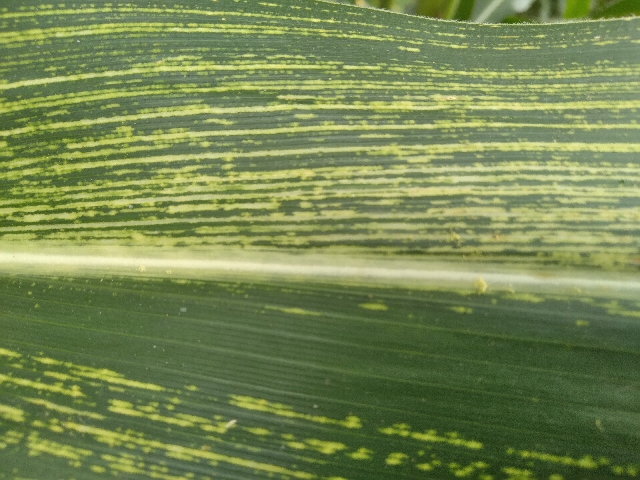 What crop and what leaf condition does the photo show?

maize, maize streak virus
